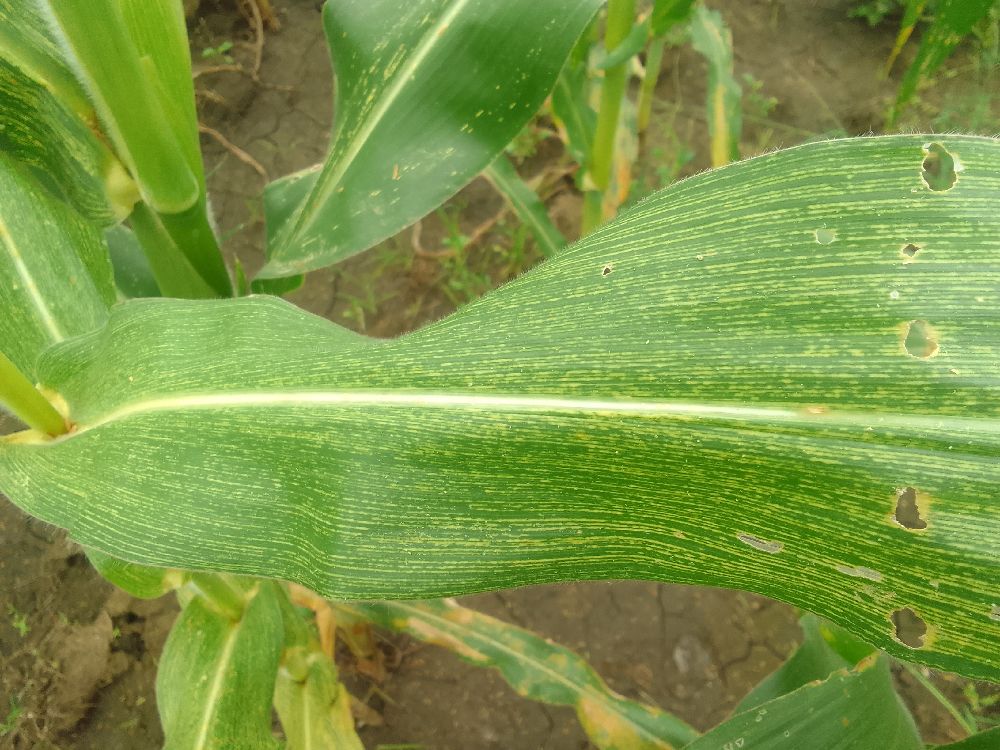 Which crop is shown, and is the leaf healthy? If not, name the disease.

maize, maize streak virus
